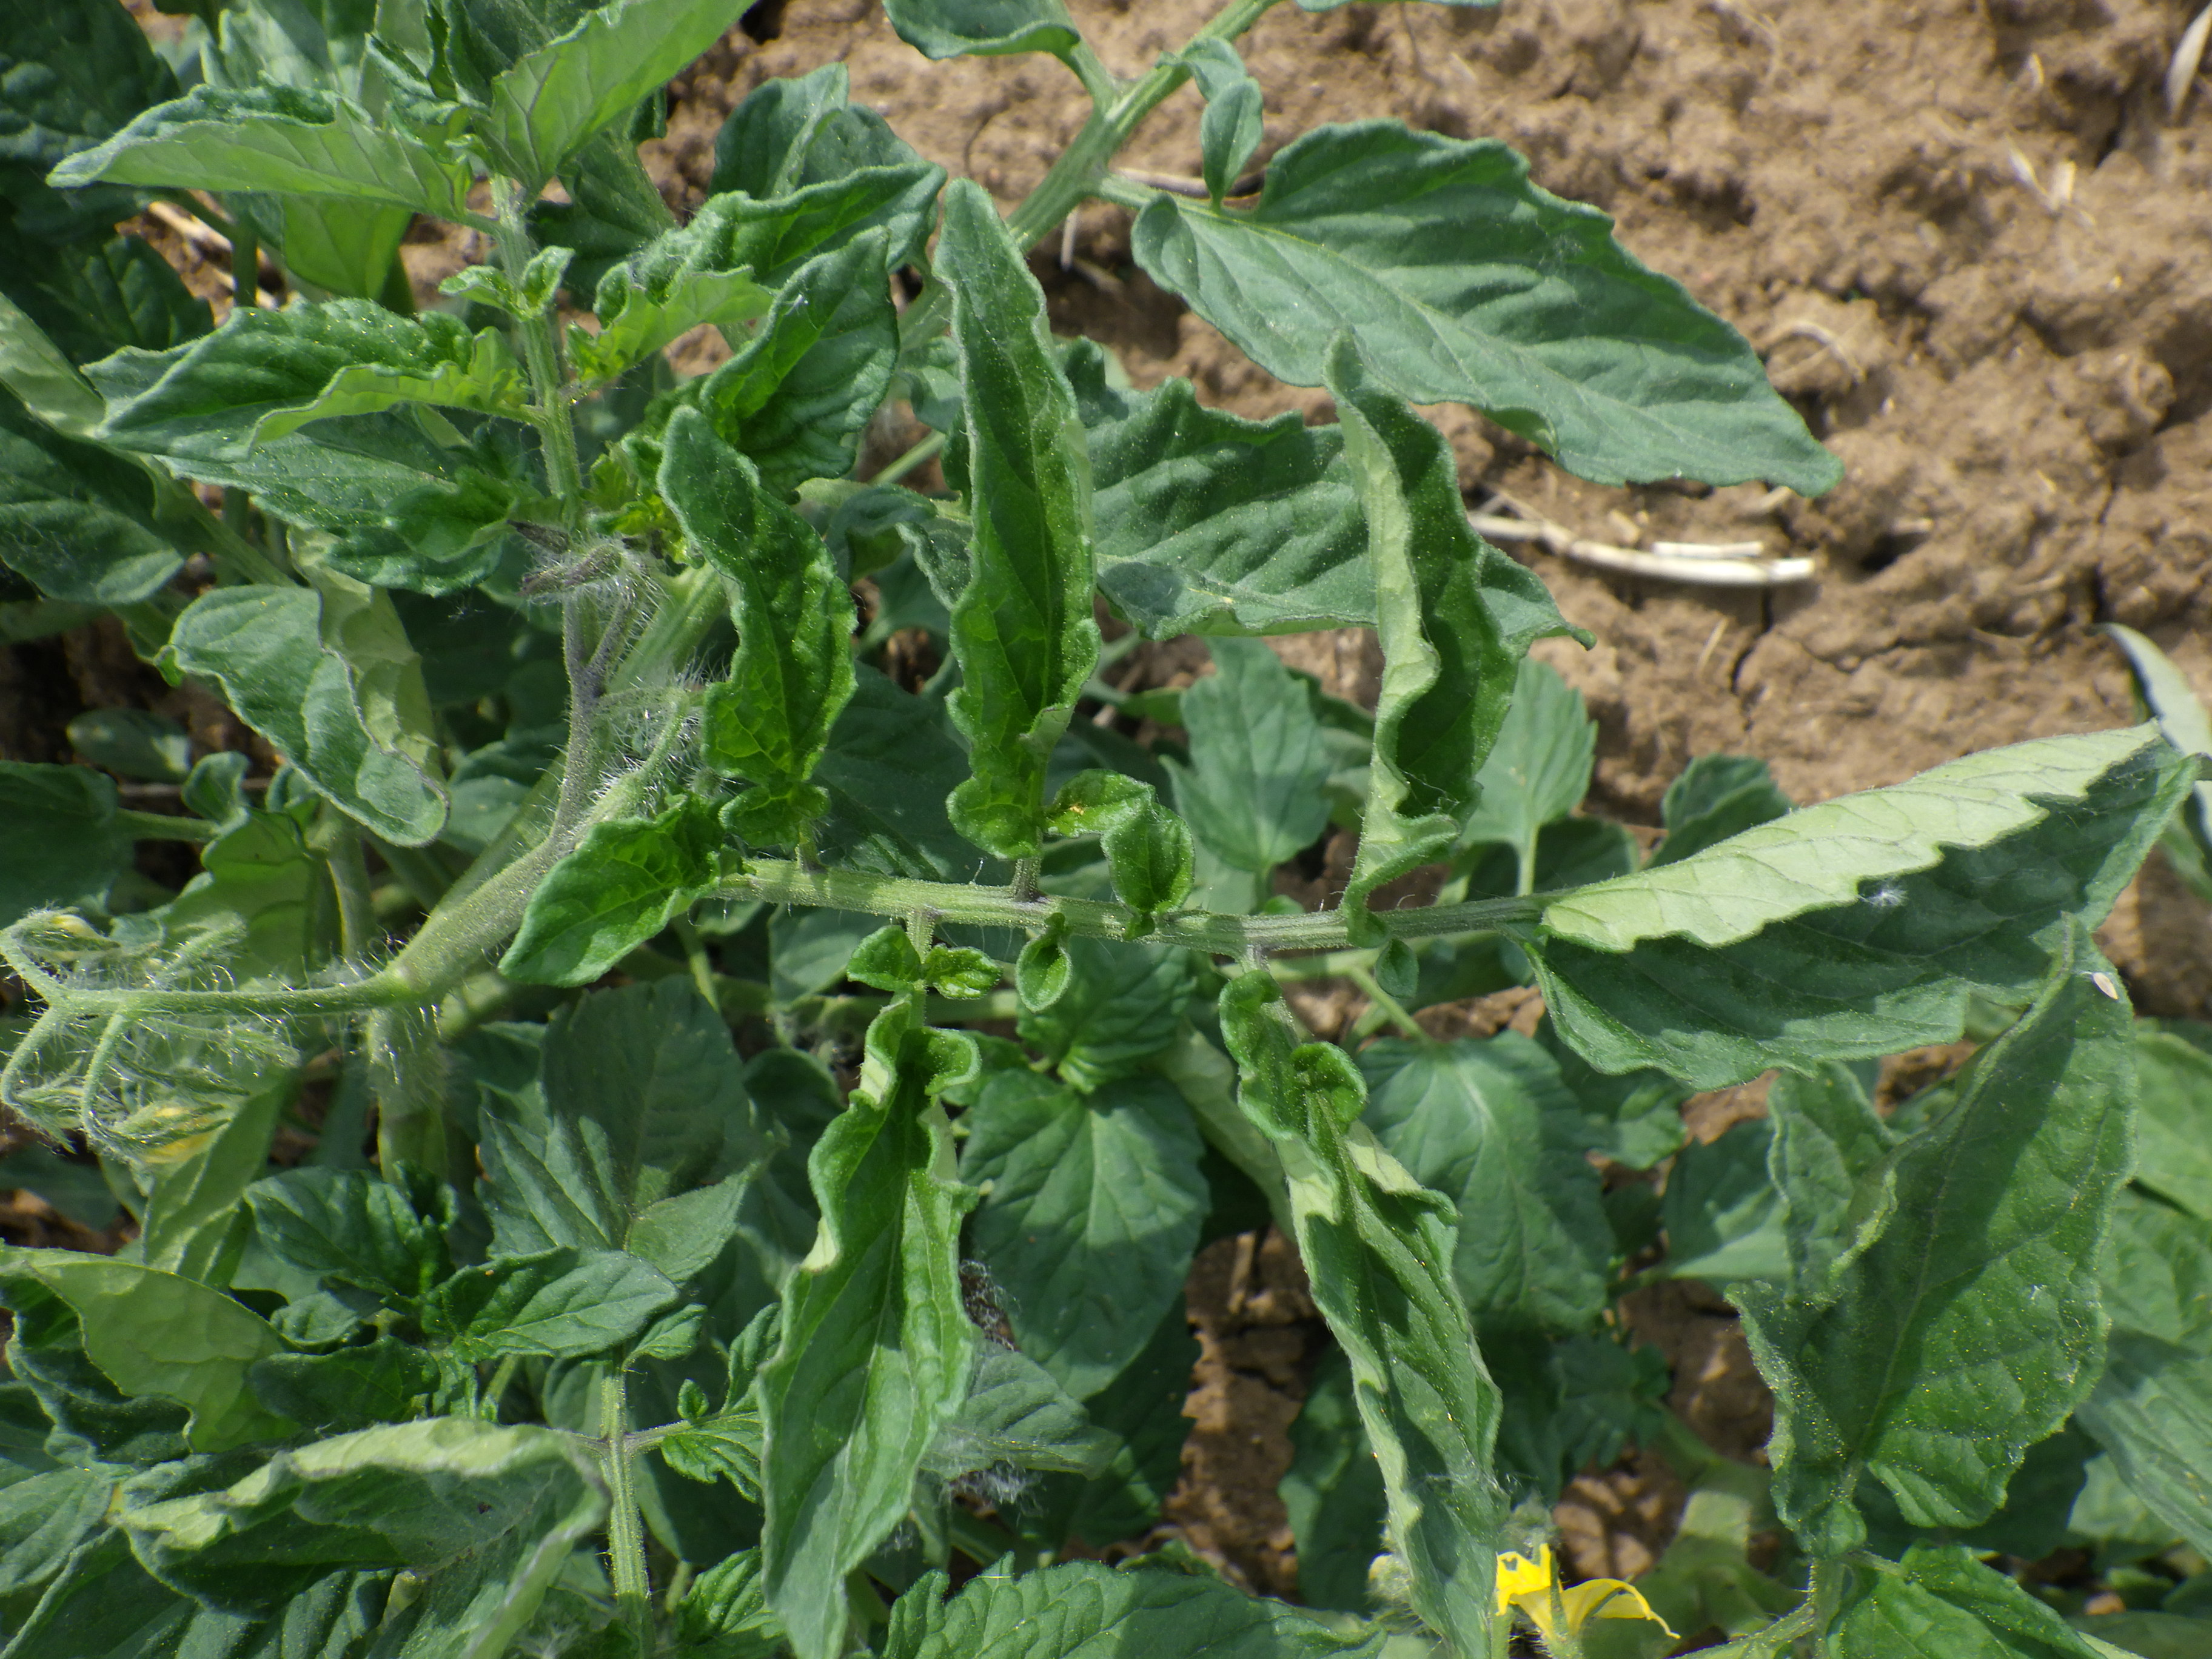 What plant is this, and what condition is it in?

tomato, water stress
